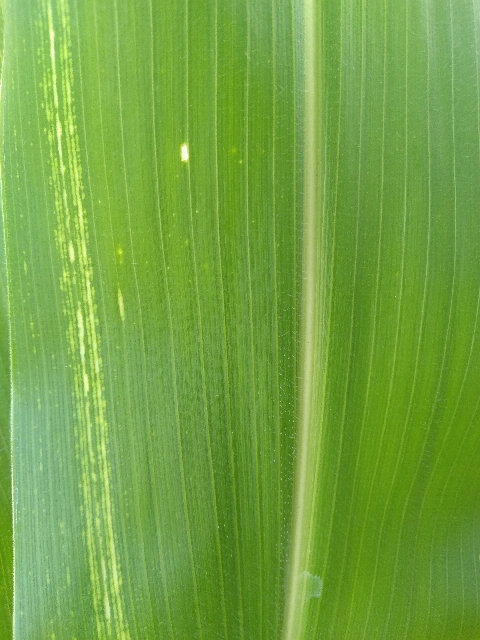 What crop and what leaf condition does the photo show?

maize, maize streak virus
